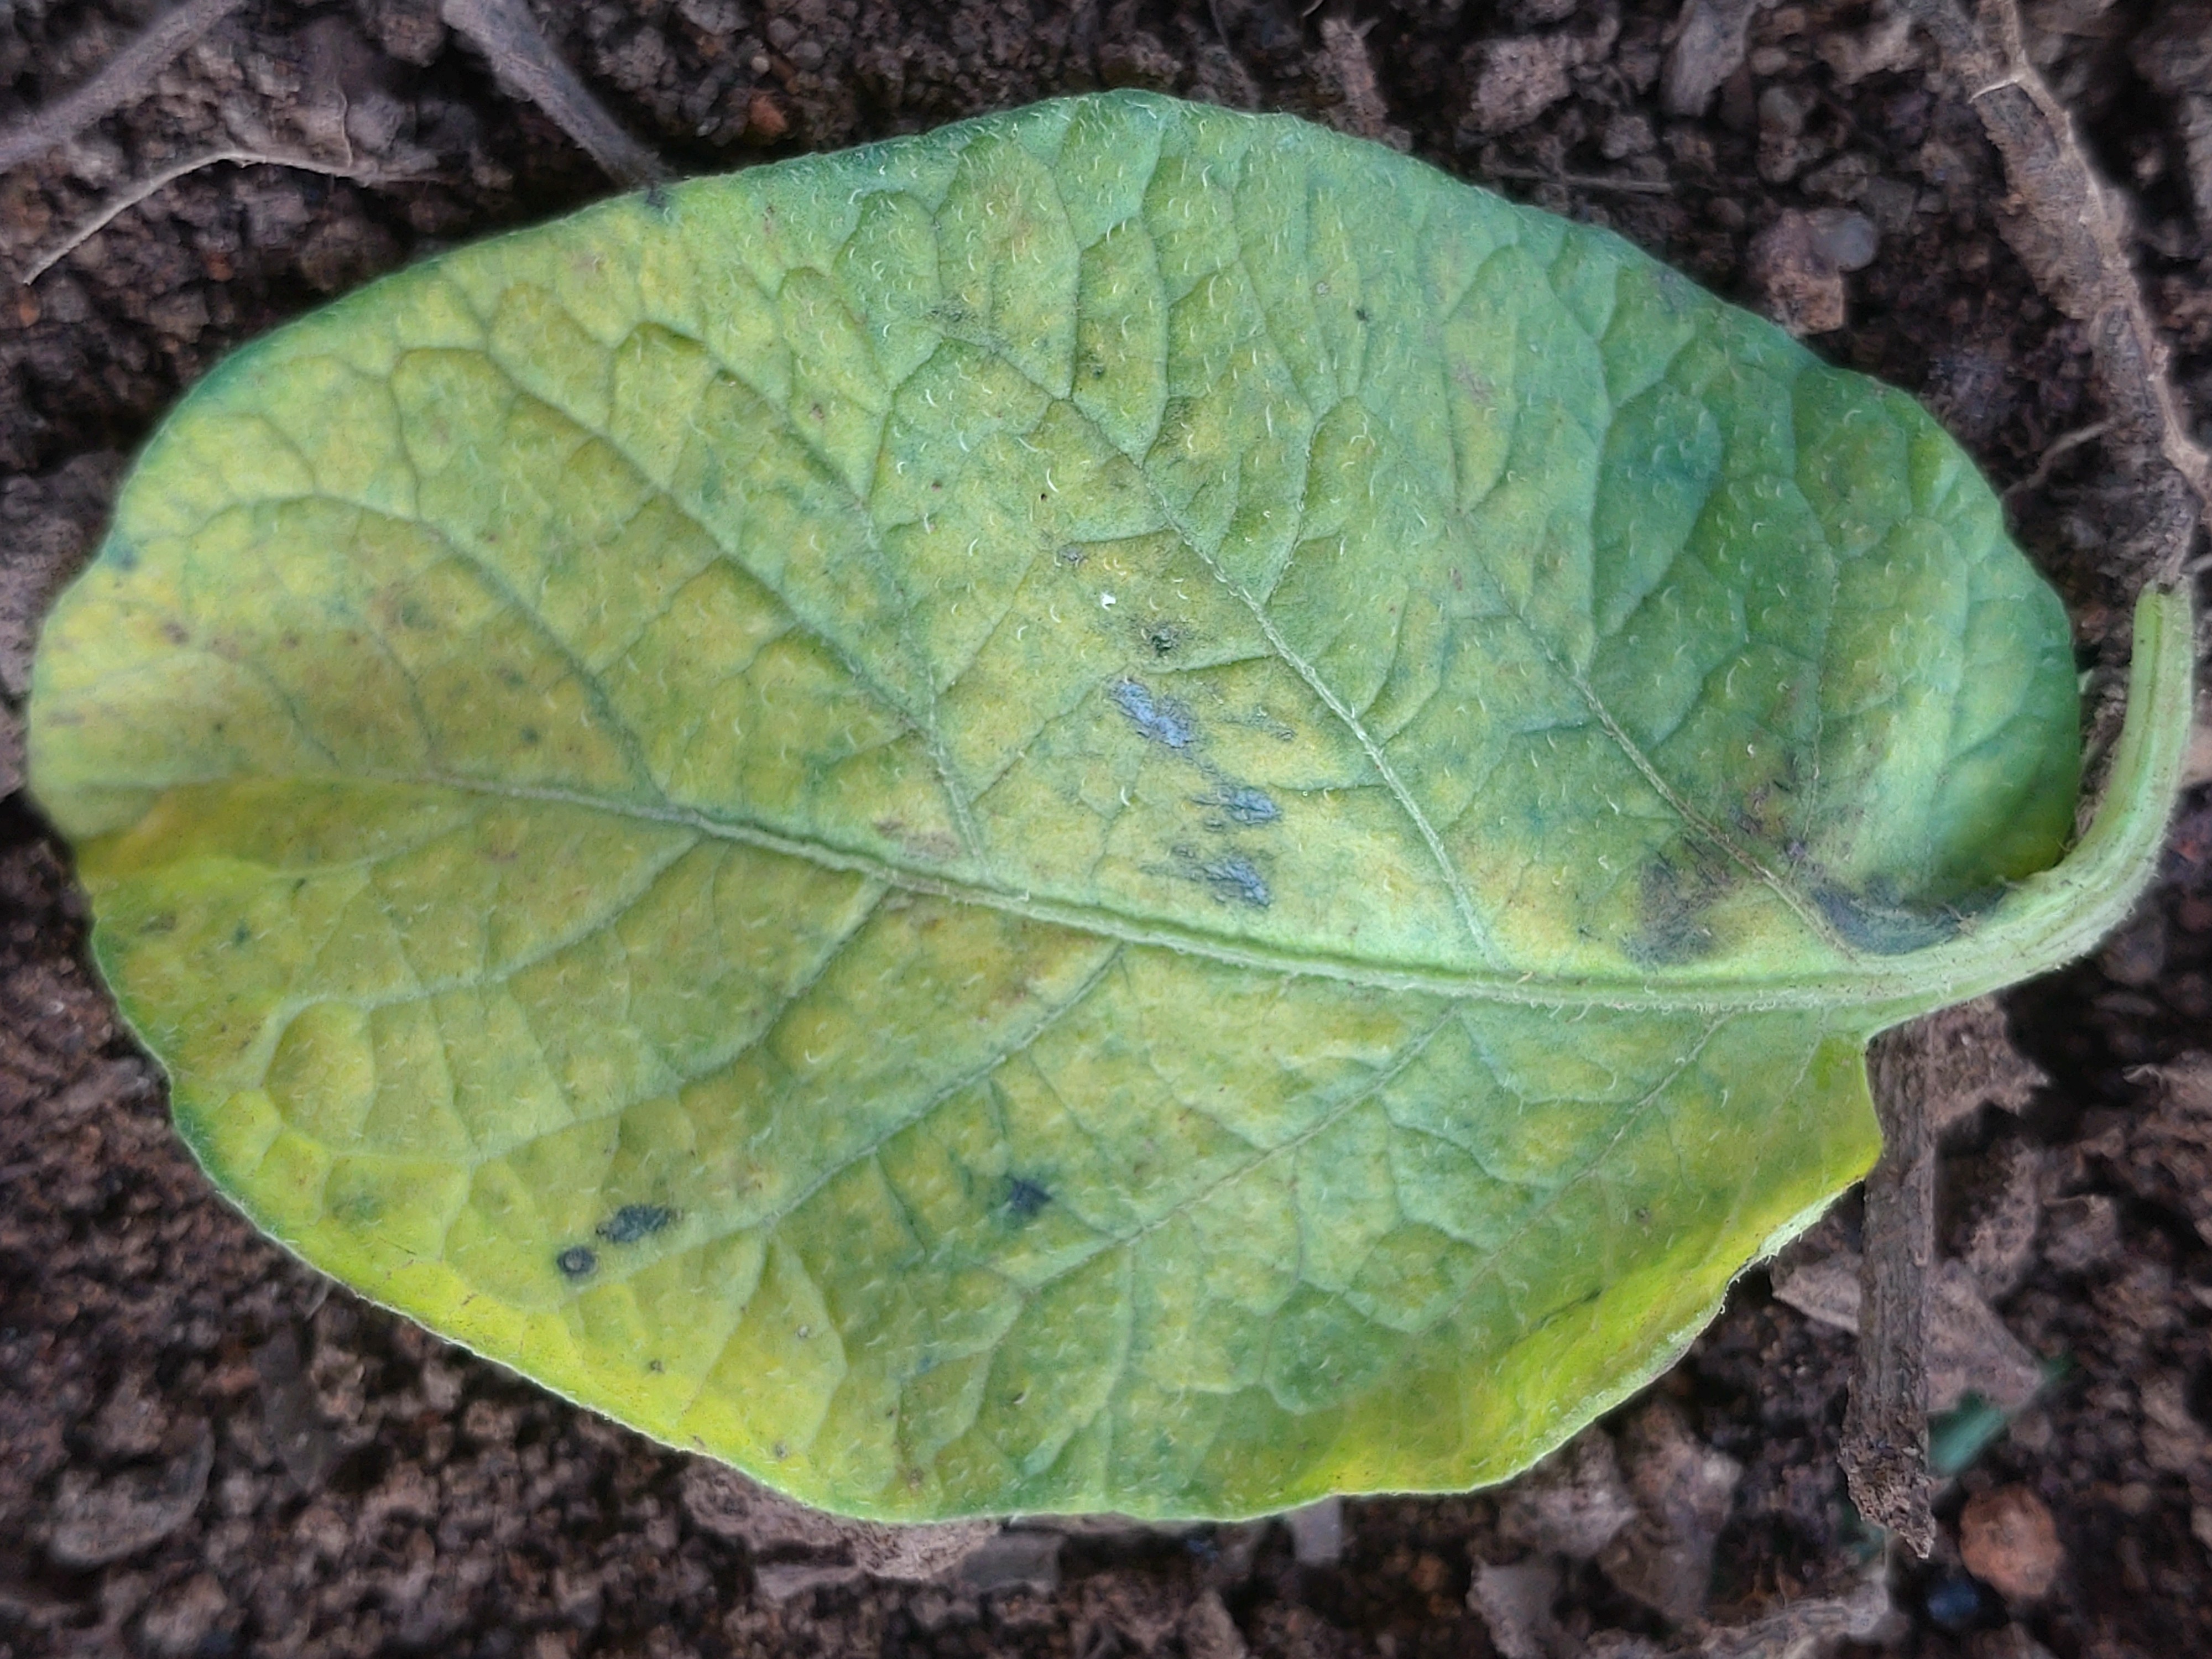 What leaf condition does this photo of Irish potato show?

late blight
